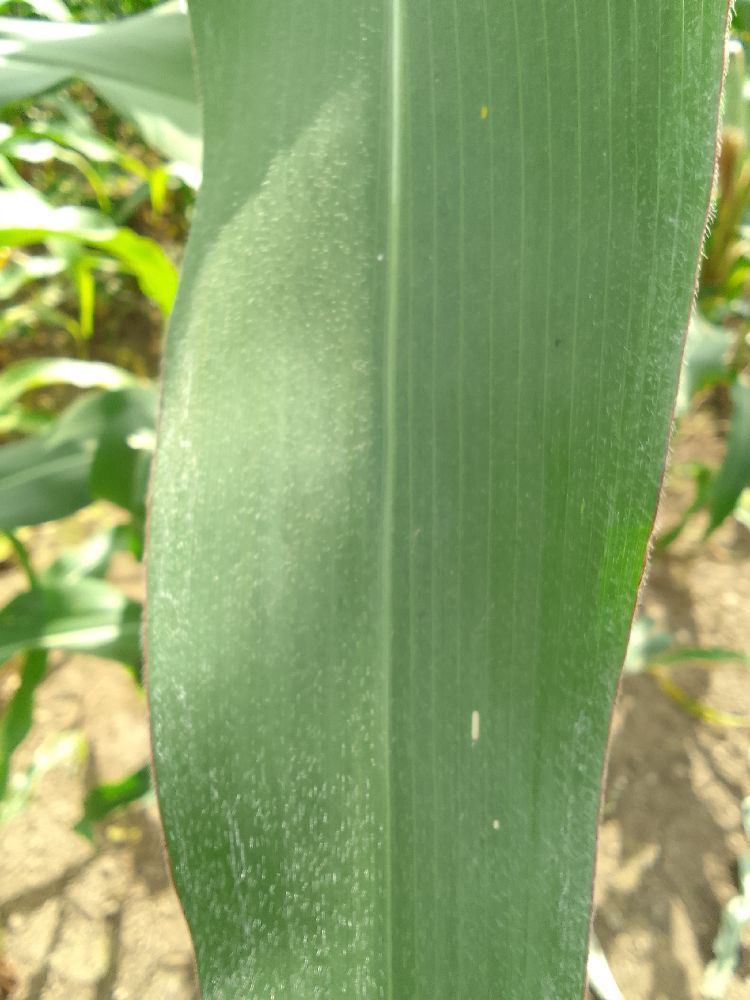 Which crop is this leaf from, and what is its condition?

maize, healthy
